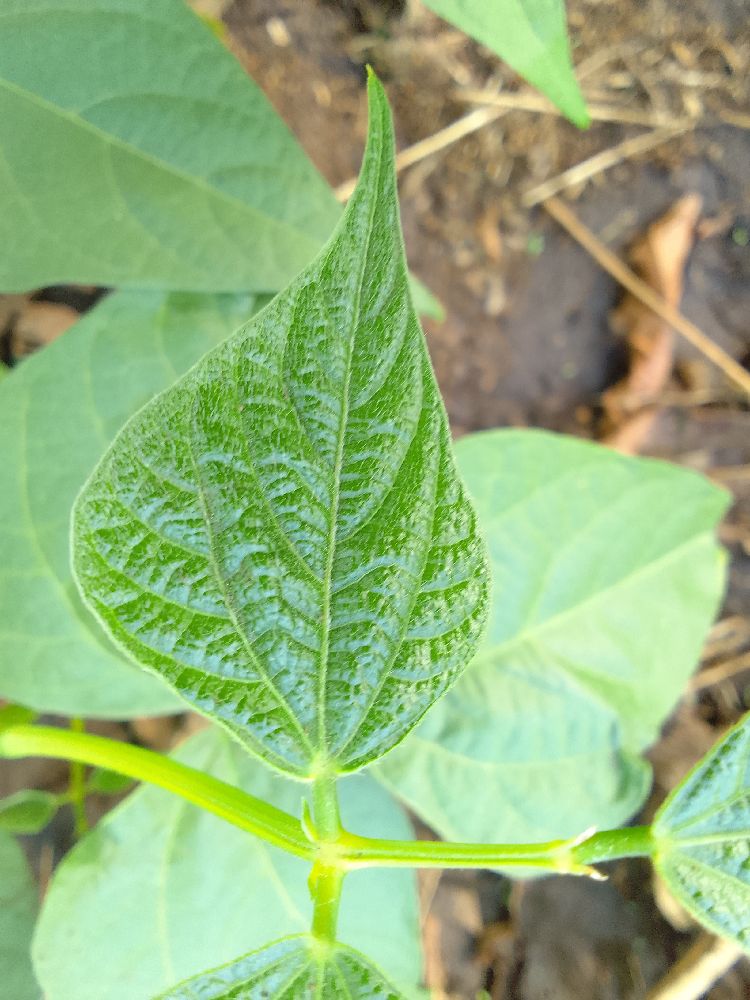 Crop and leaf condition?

common bean, healthy
